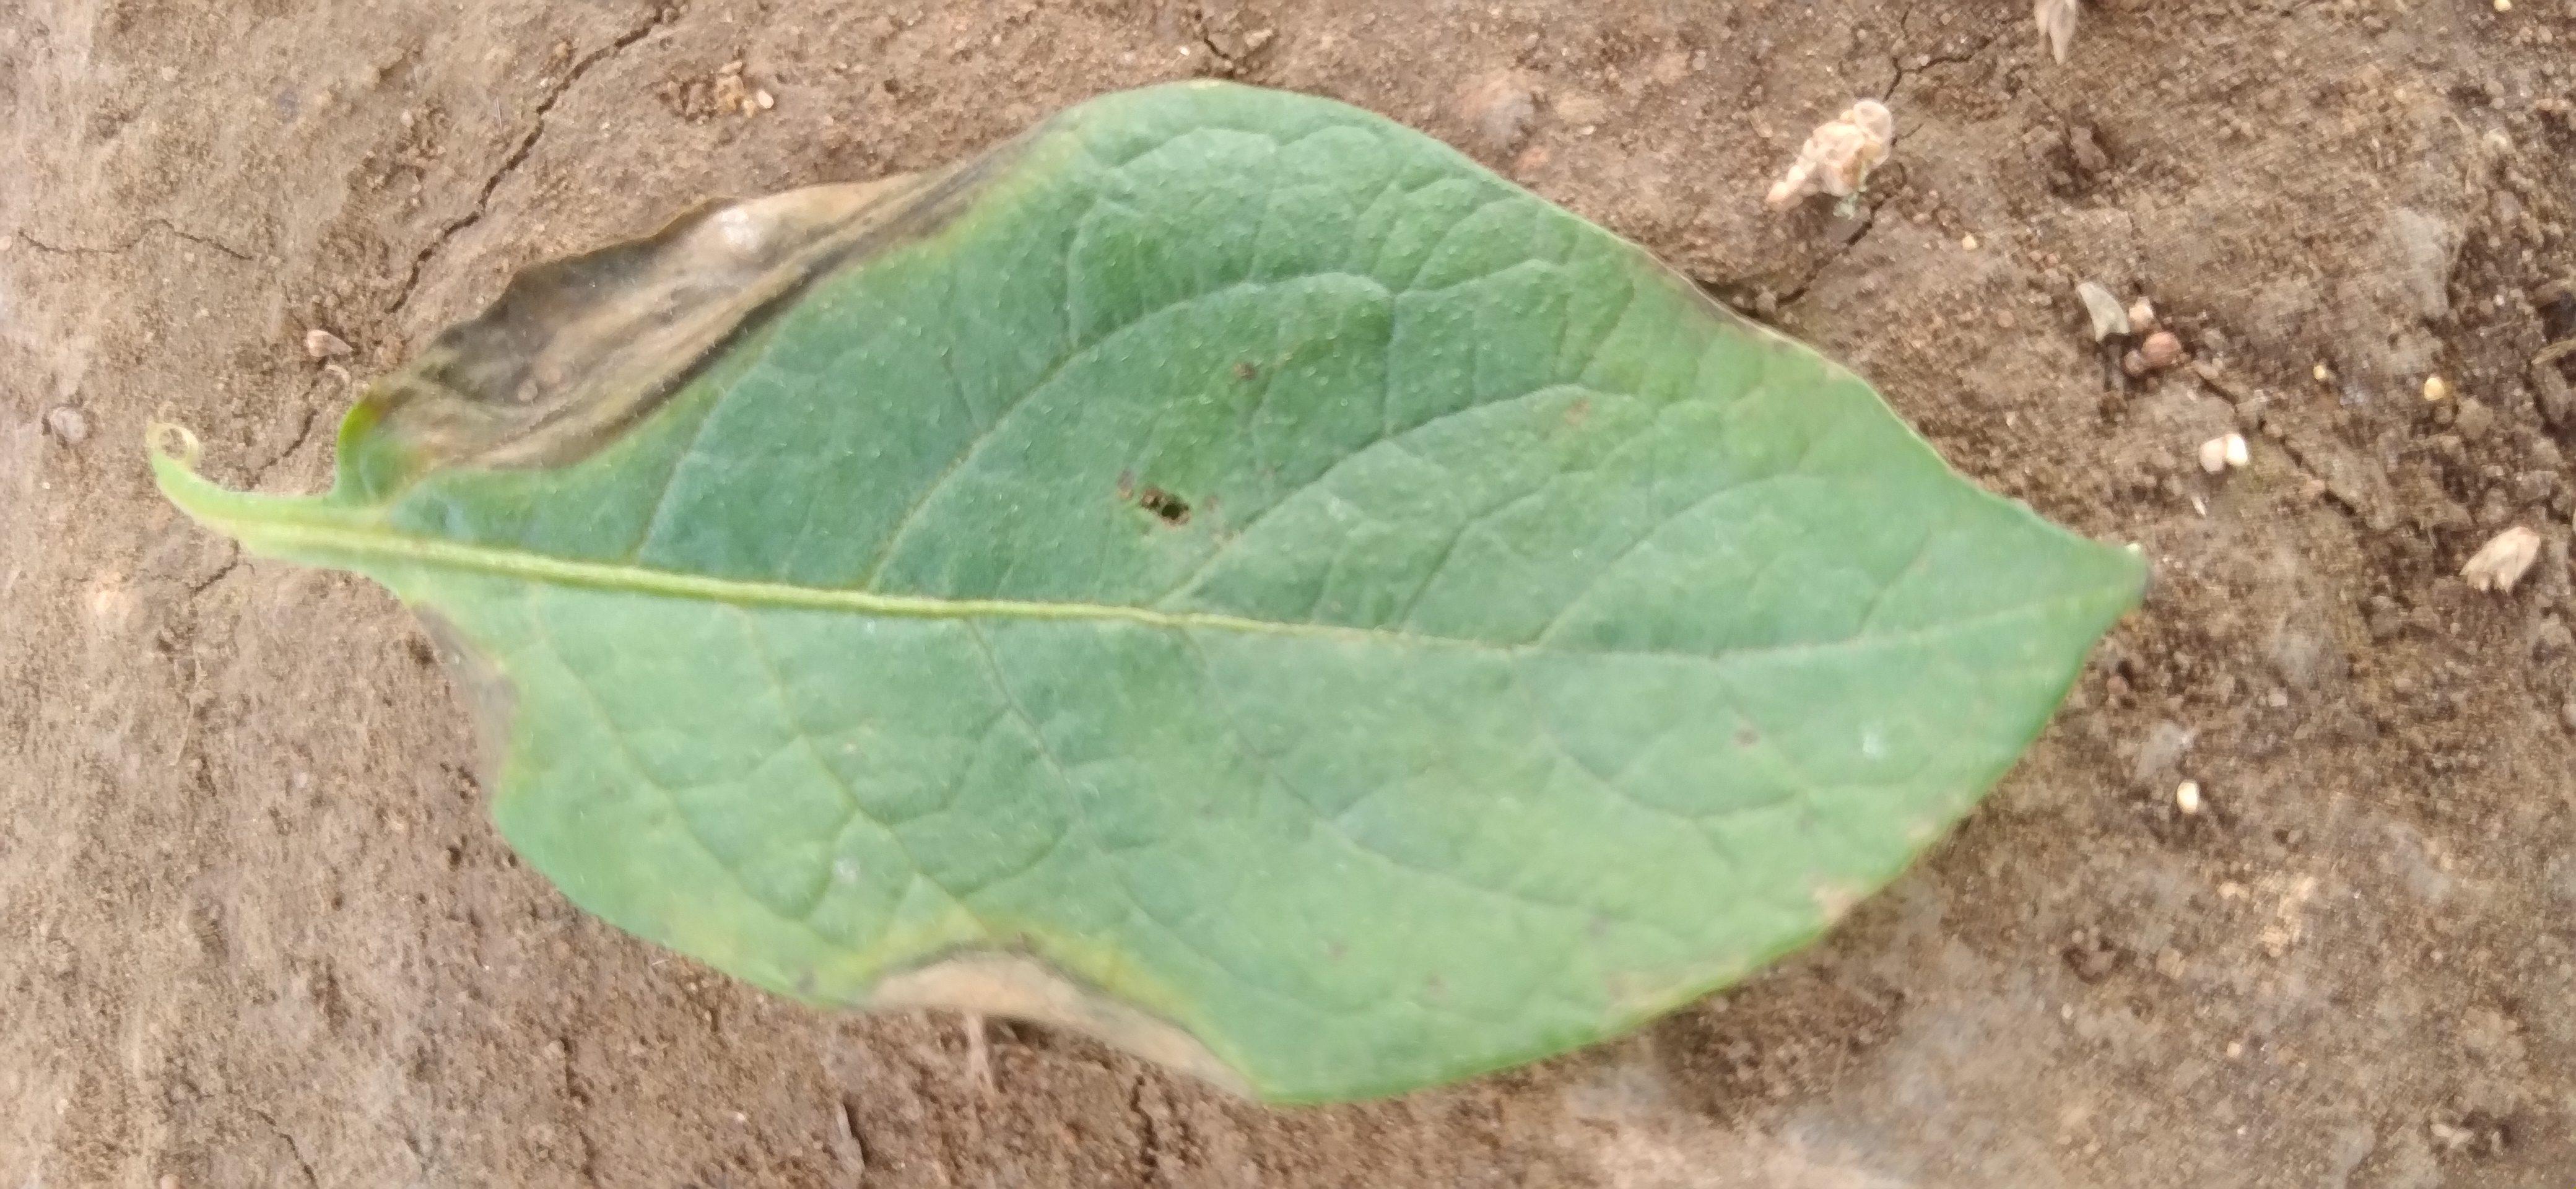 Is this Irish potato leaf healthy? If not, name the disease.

early blight
